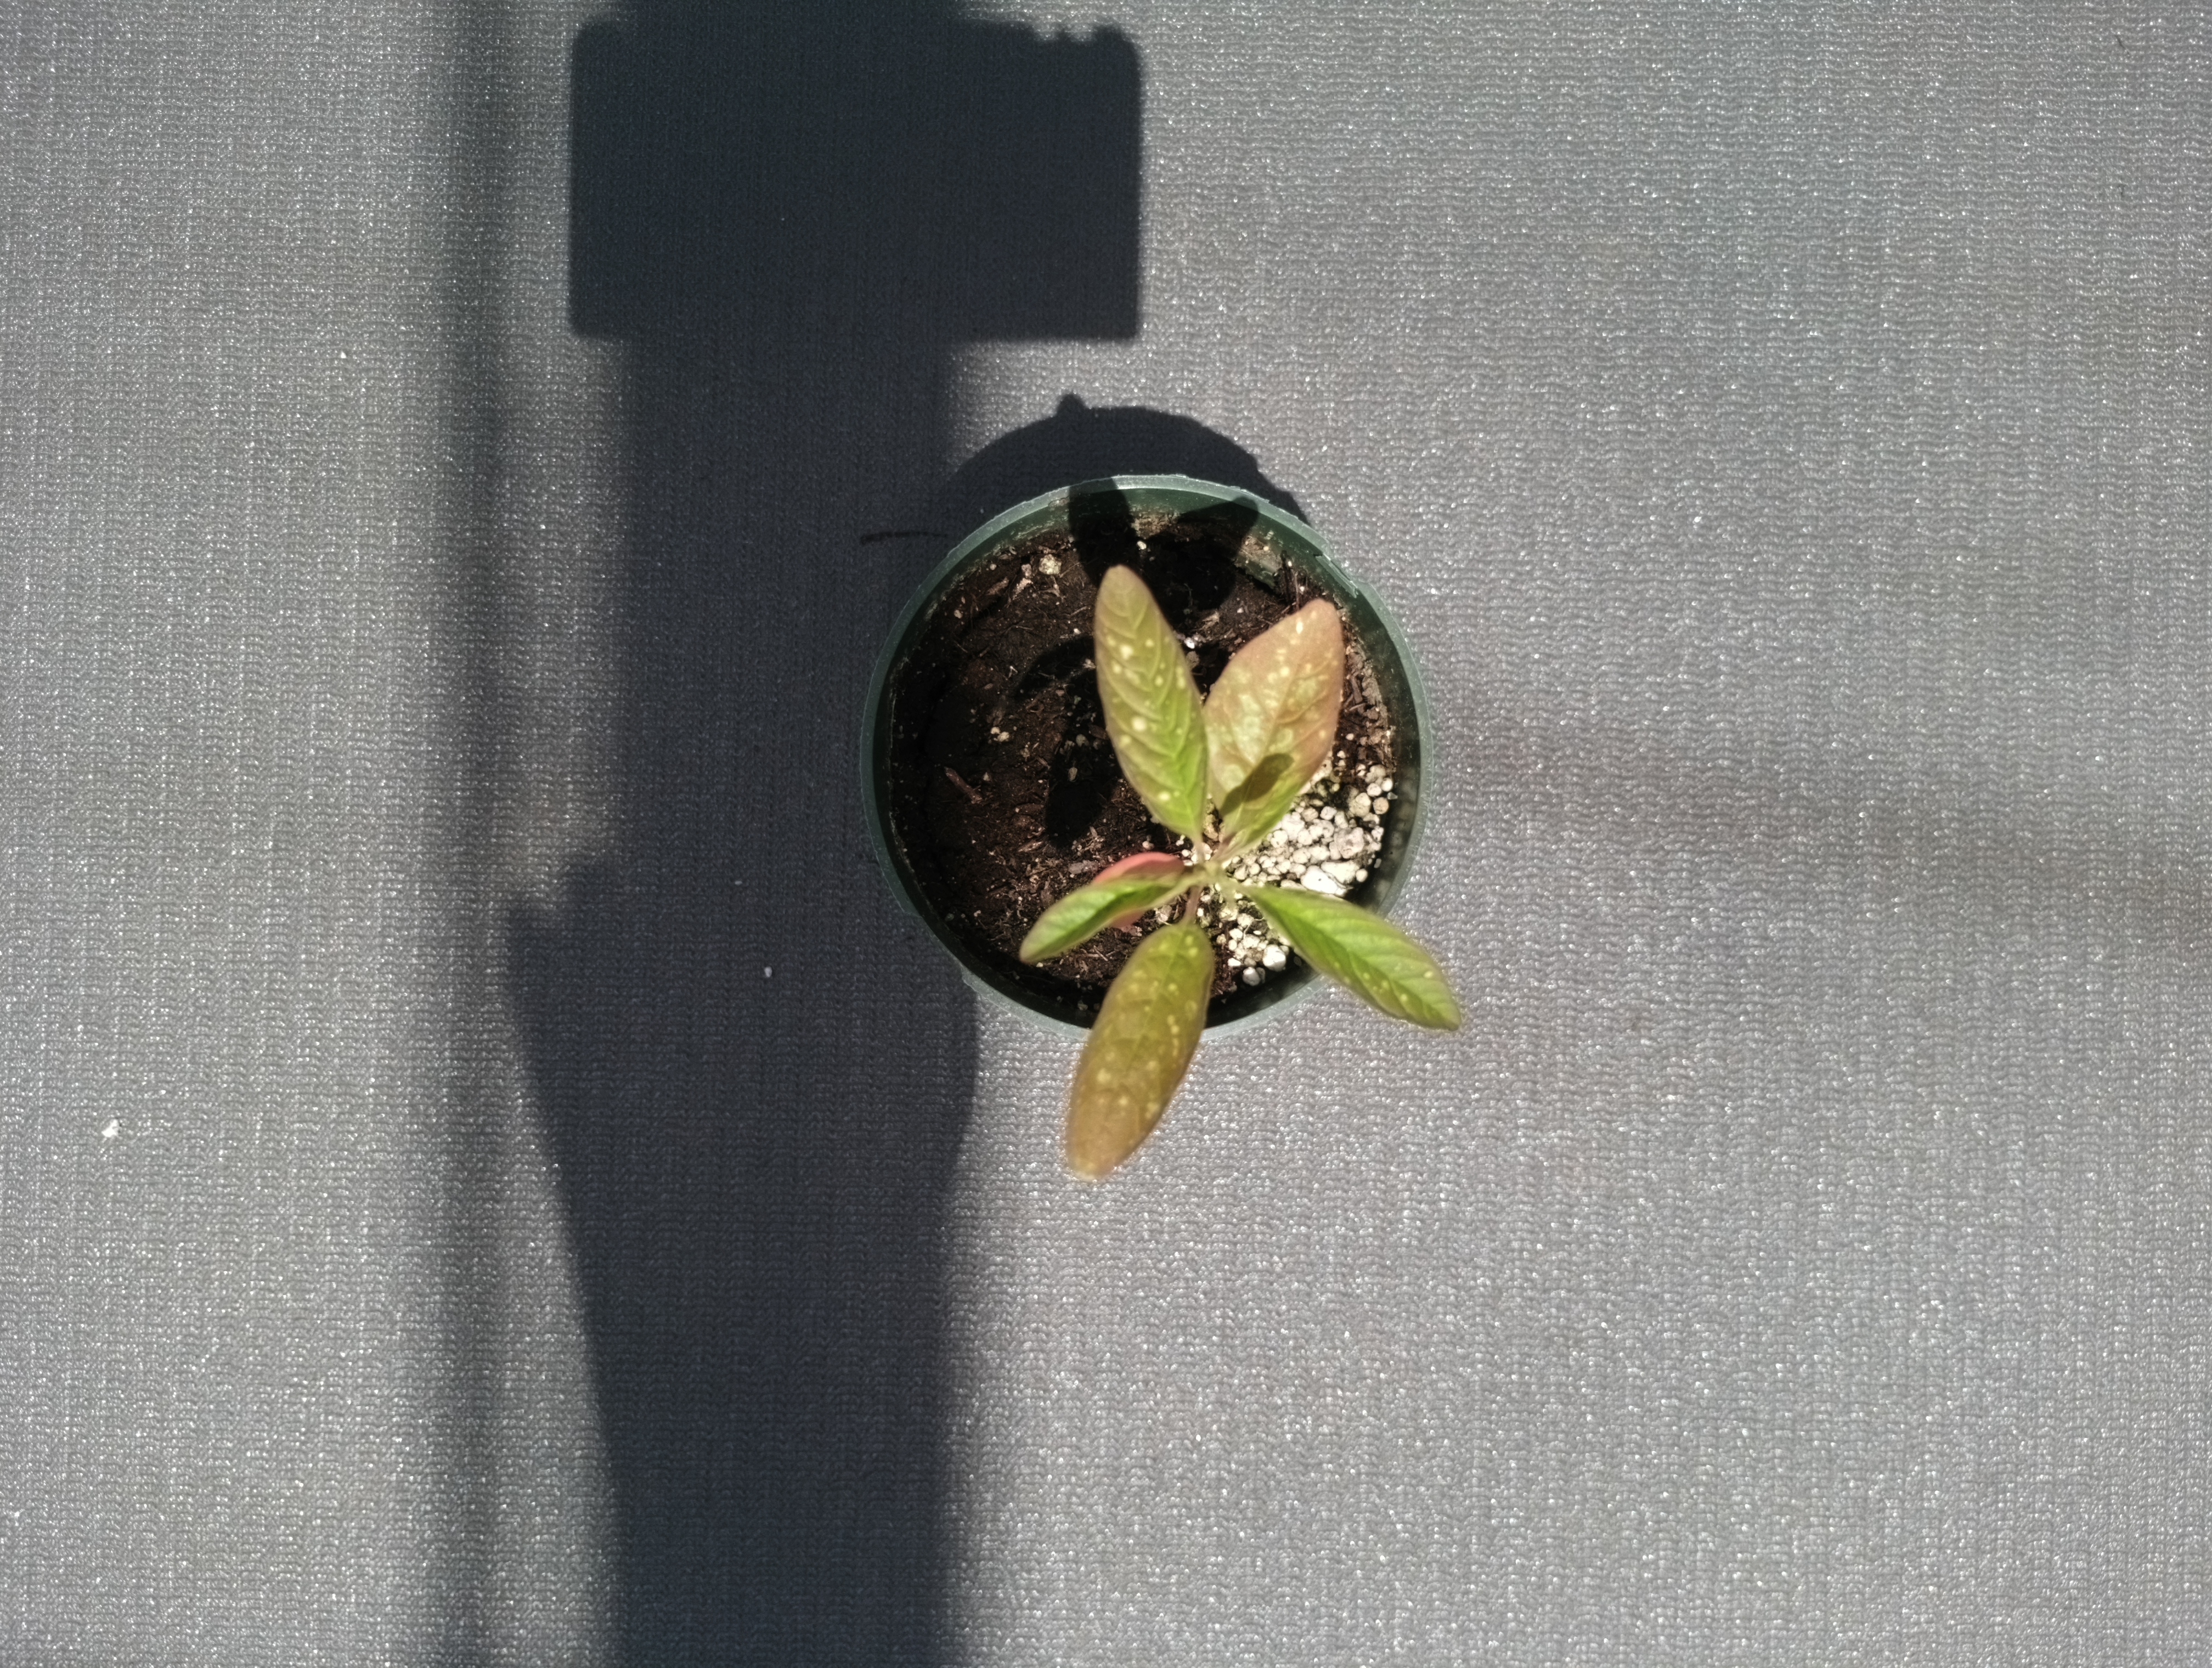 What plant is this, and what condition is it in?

waterhemp, chlorosis only
